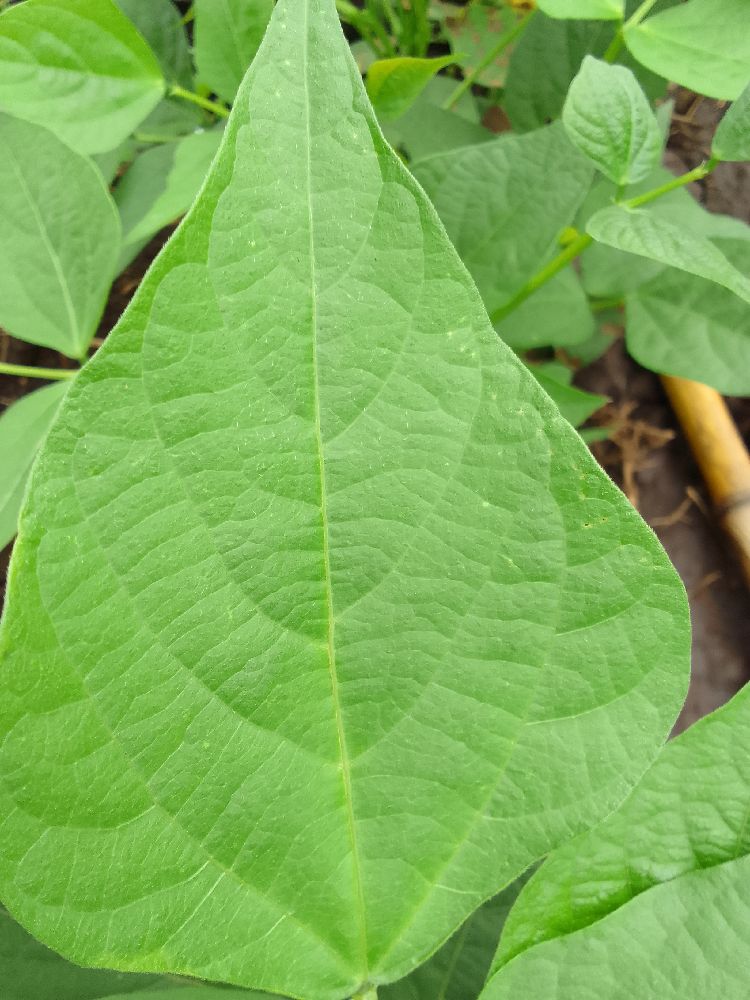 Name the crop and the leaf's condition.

common bean, healthy
